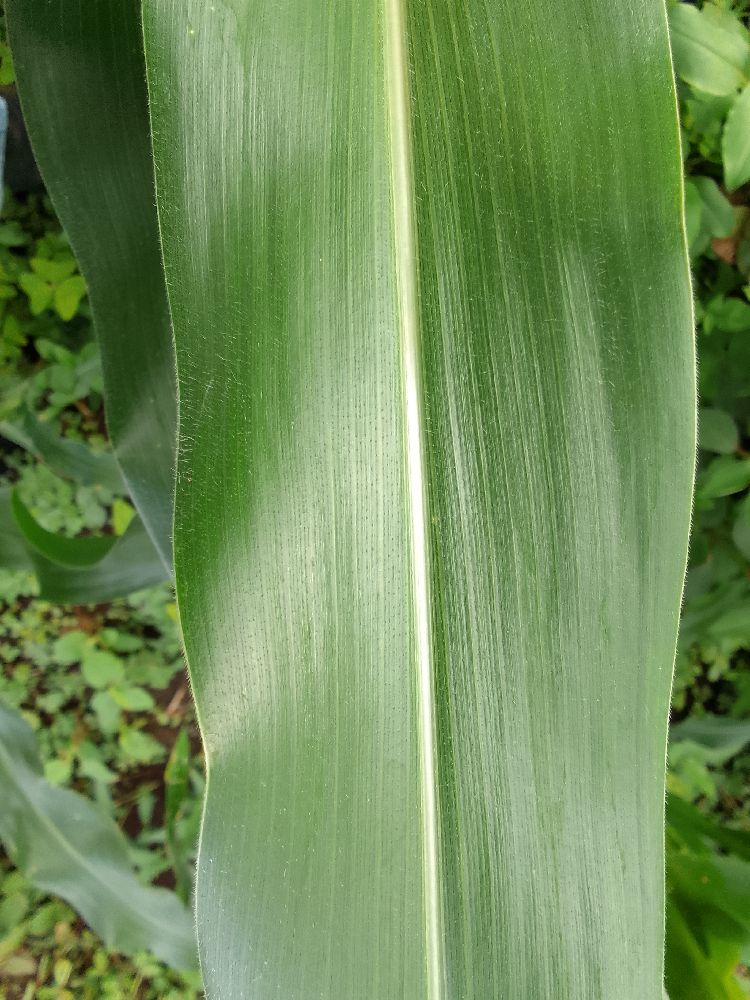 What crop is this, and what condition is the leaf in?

maize, healthy
